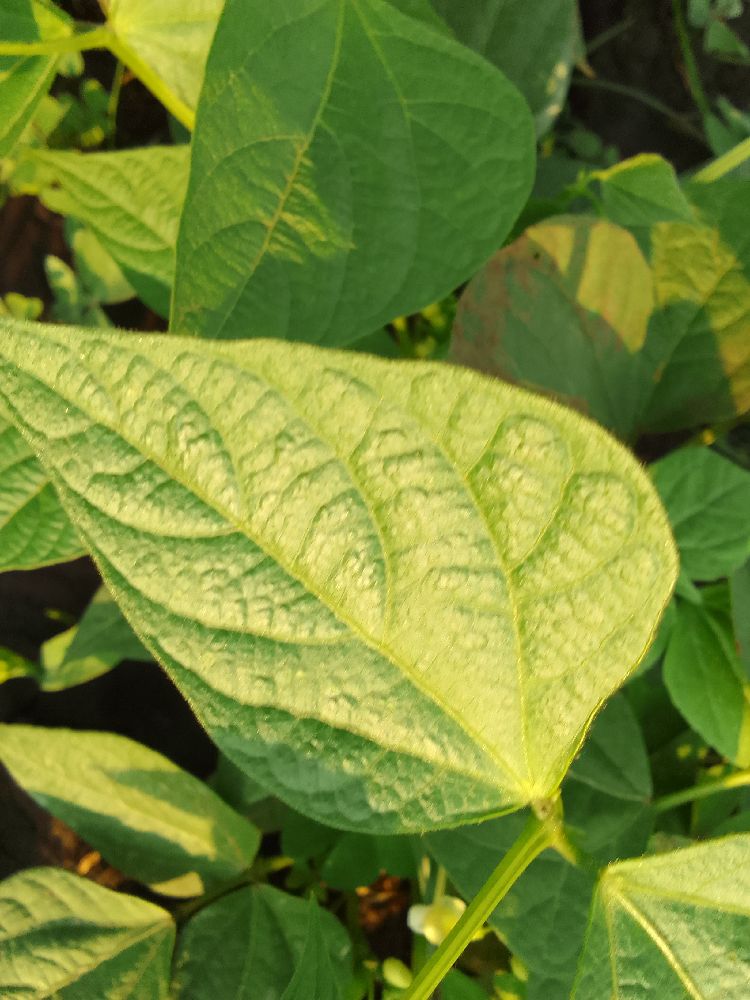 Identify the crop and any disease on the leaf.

common bean, healthy
